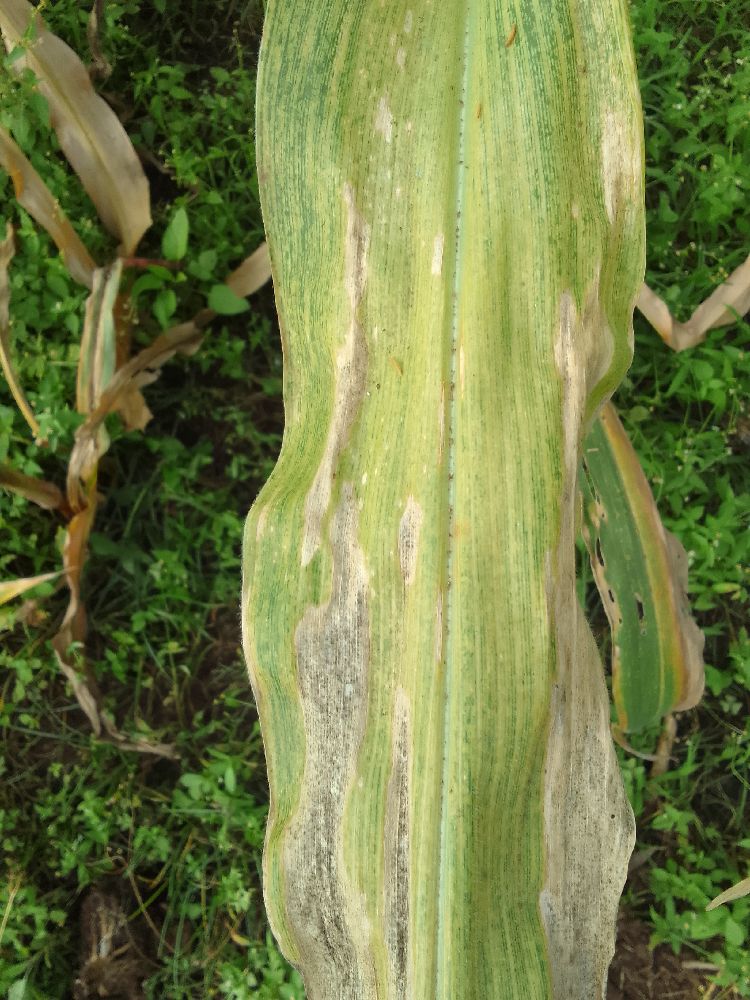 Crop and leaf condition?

maize, maize lethal necrosis
